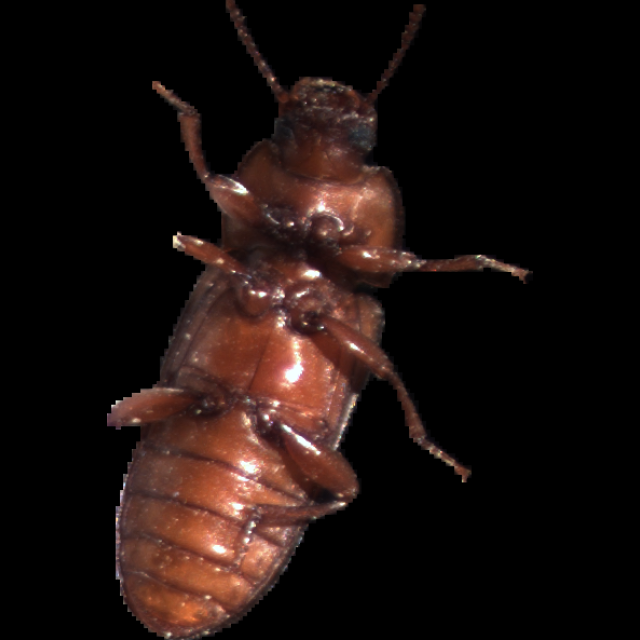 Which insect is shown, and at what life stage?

mealworm beetle
